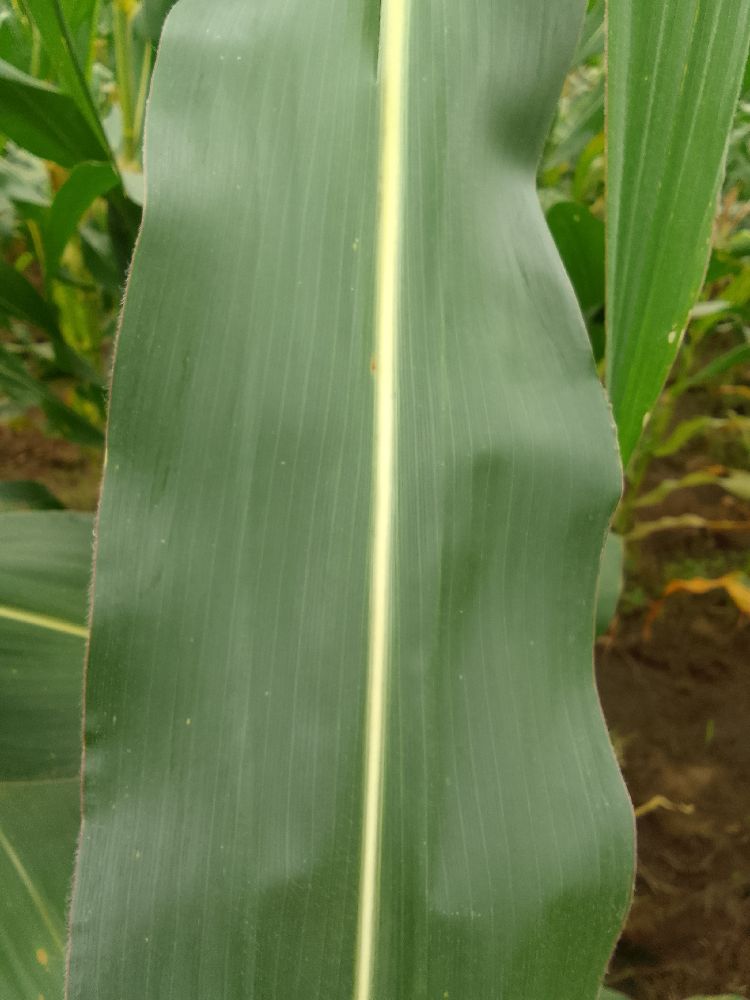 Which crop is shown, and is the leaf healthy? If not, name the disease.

maize, healthy
